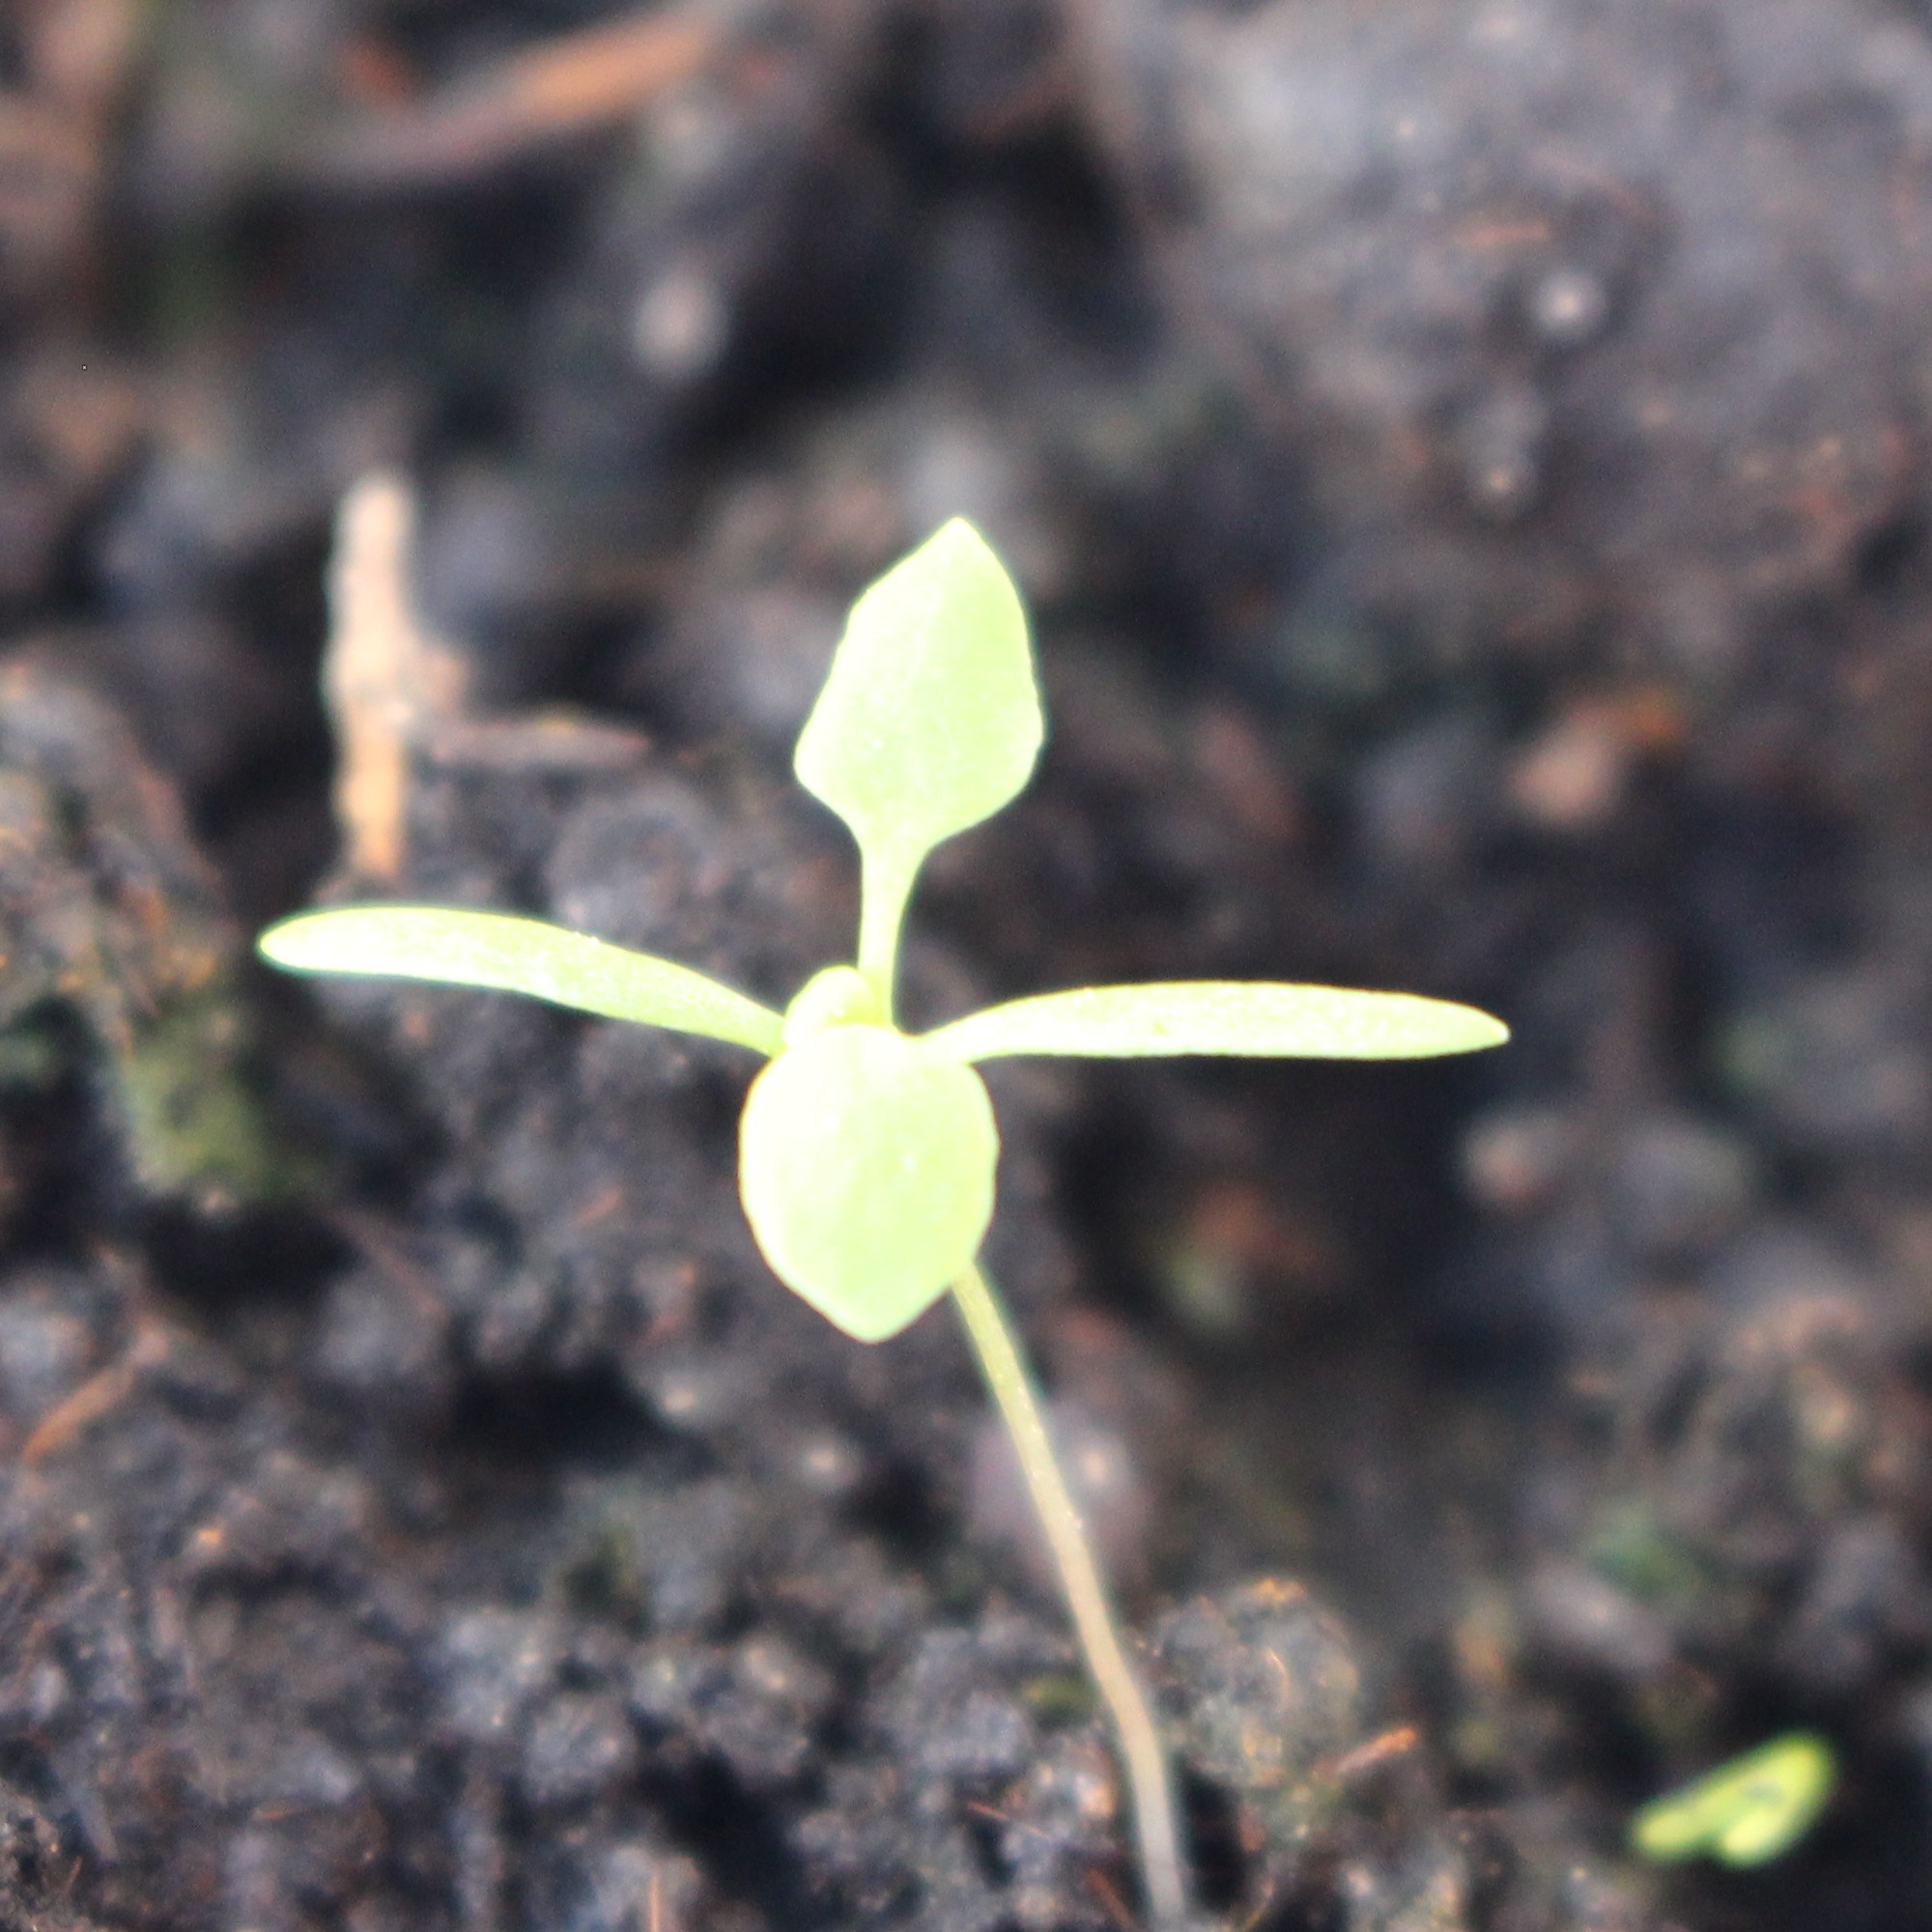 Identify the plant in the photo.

Papaver rhoeas
